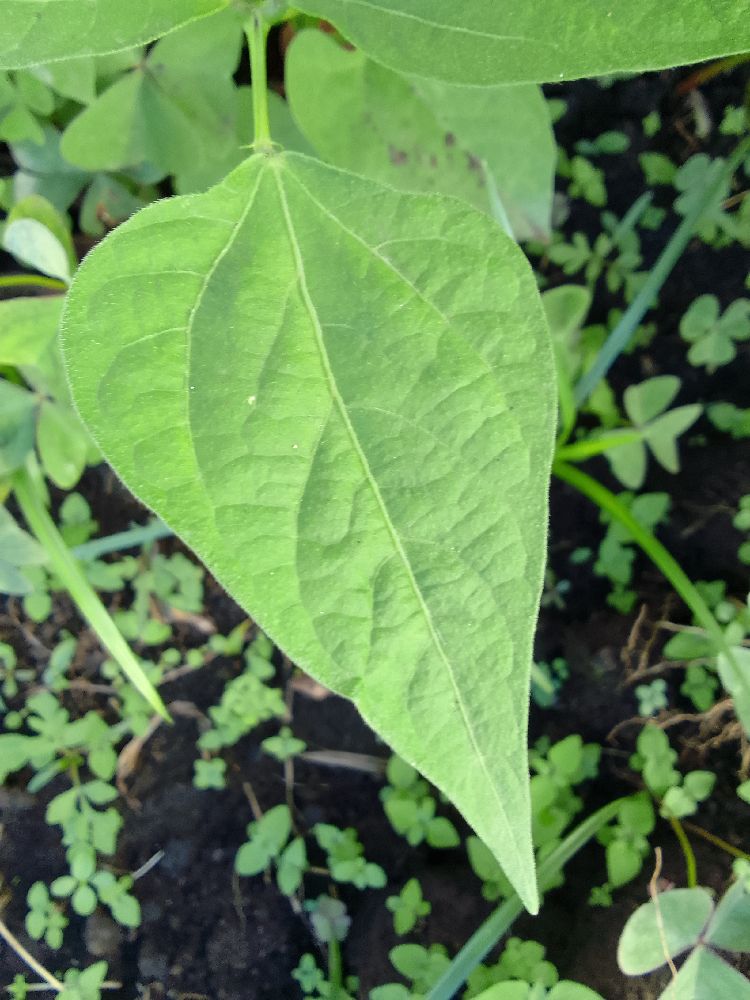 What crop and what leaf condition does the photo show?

common bean, healthy
